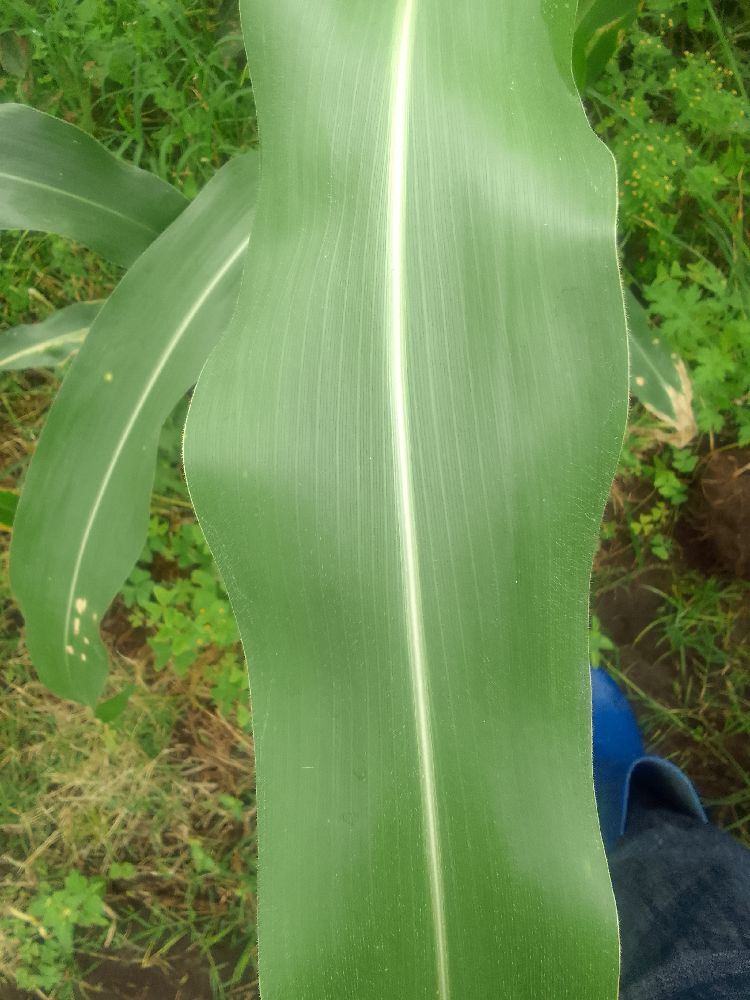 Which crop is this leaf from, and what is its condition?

maize, healthy
